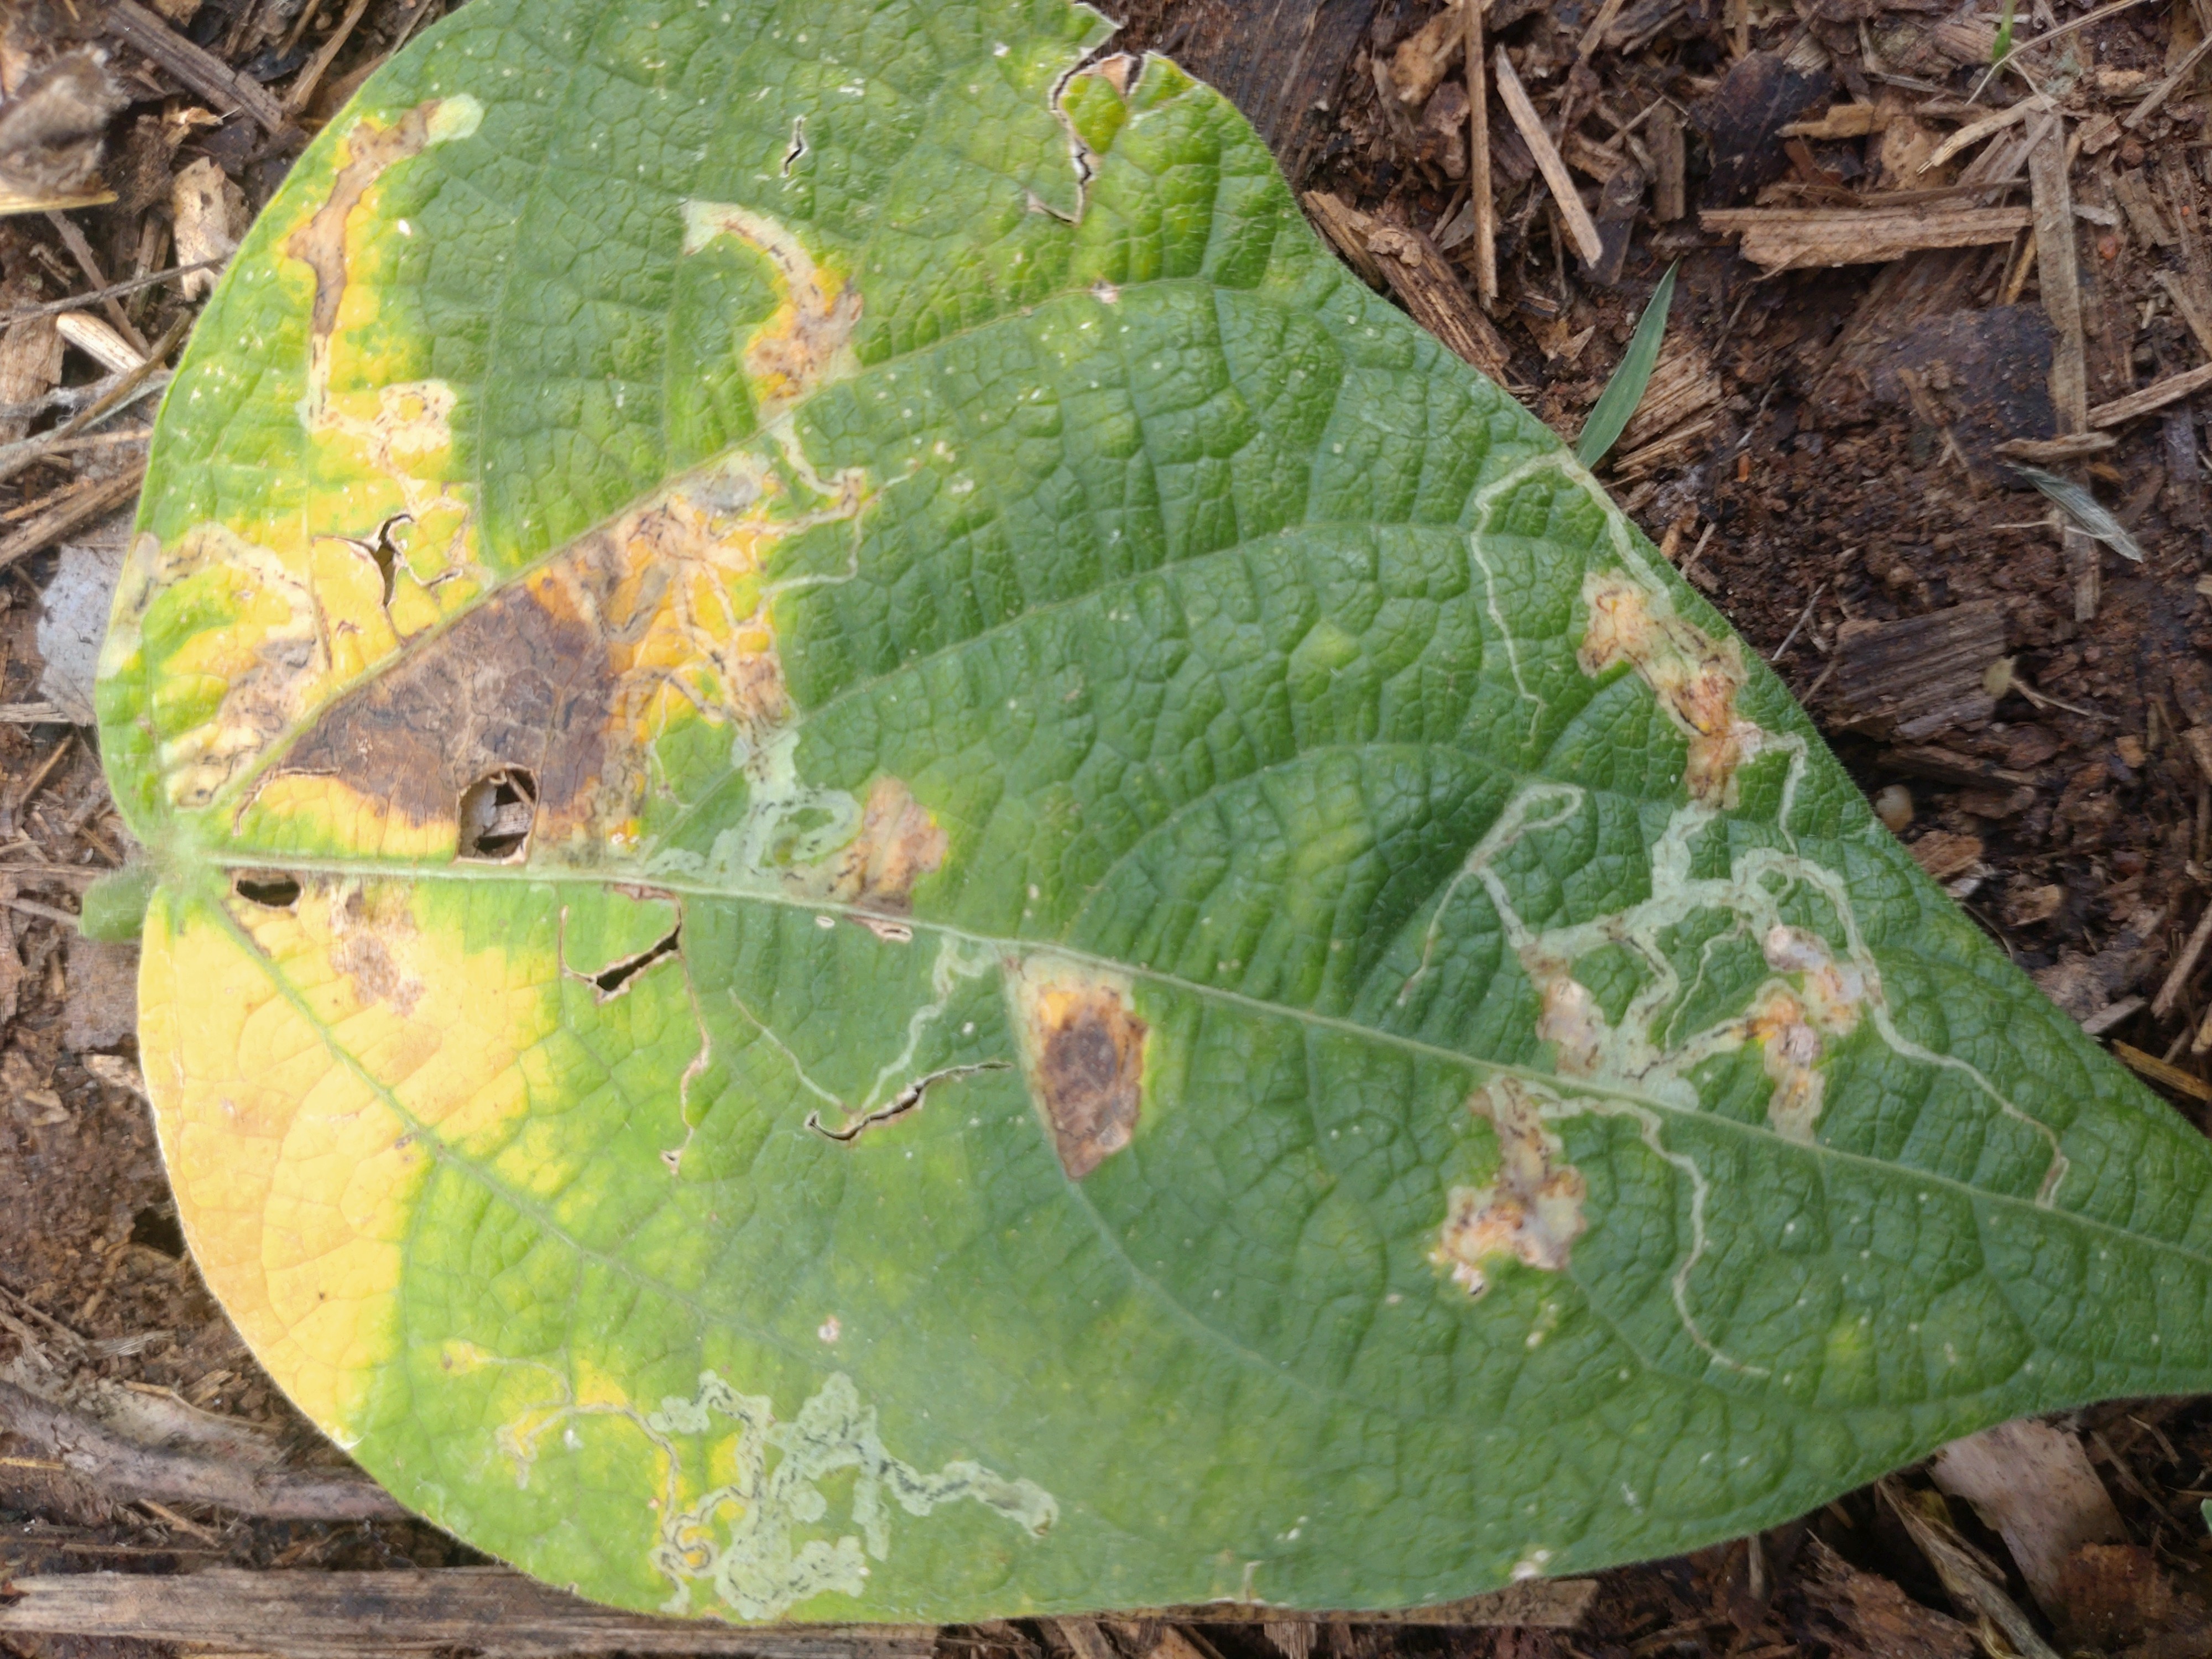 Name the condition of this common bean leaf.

anthracnose
